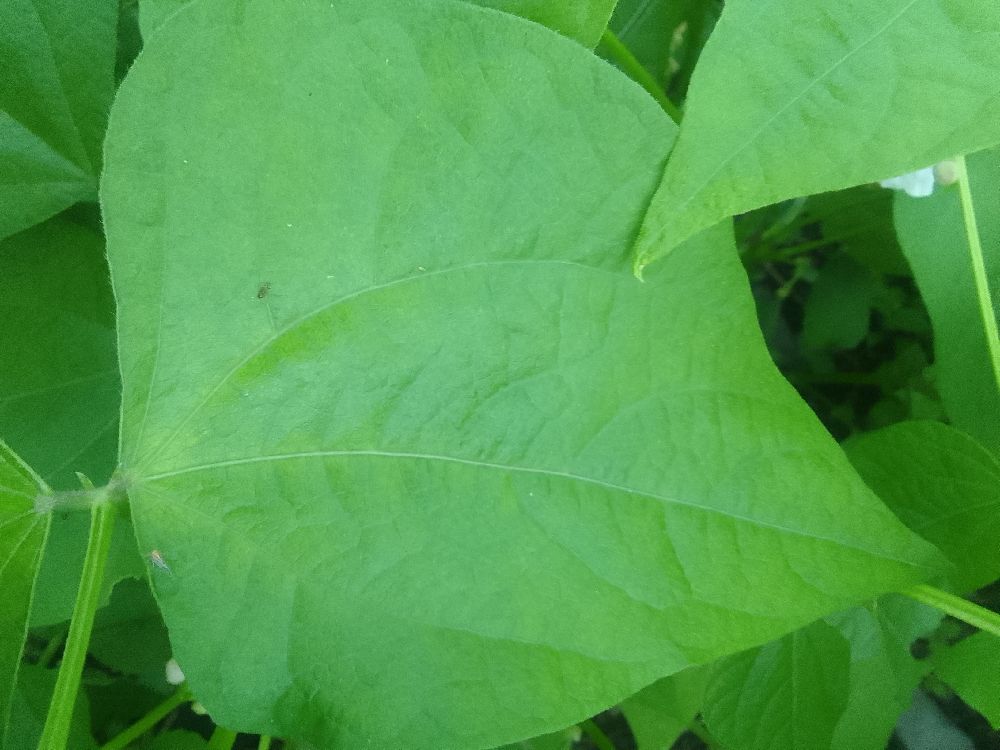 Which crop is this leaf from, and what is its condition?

common bean, healthy
